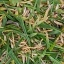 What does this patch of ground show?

grass
